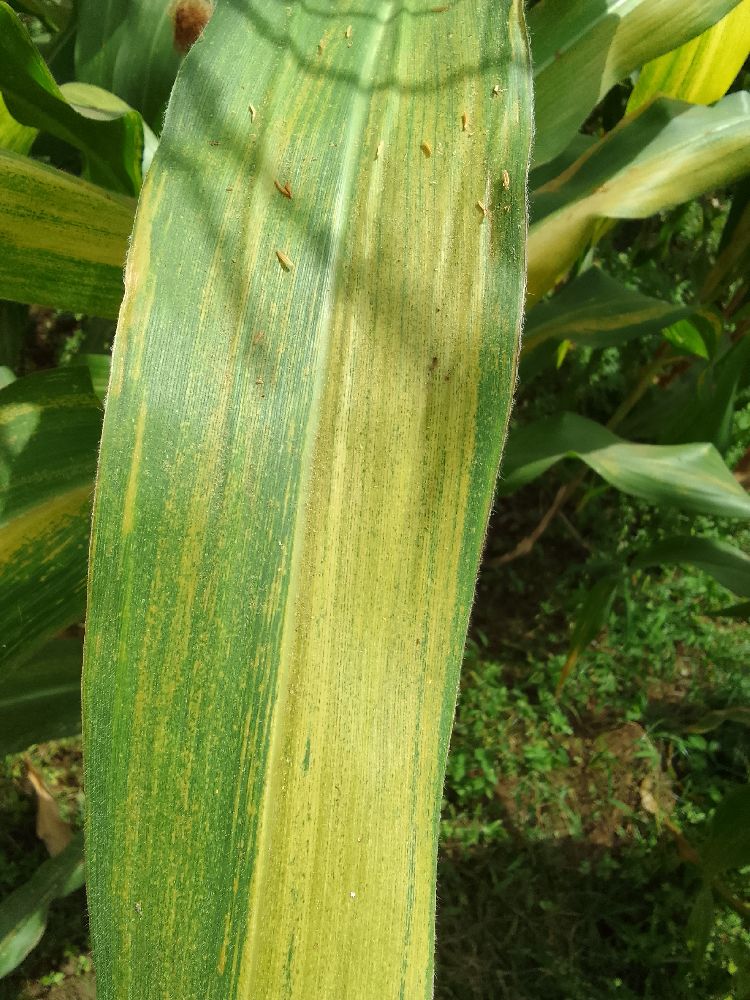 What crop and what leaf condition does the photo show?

maize, maize lethal necrosis
